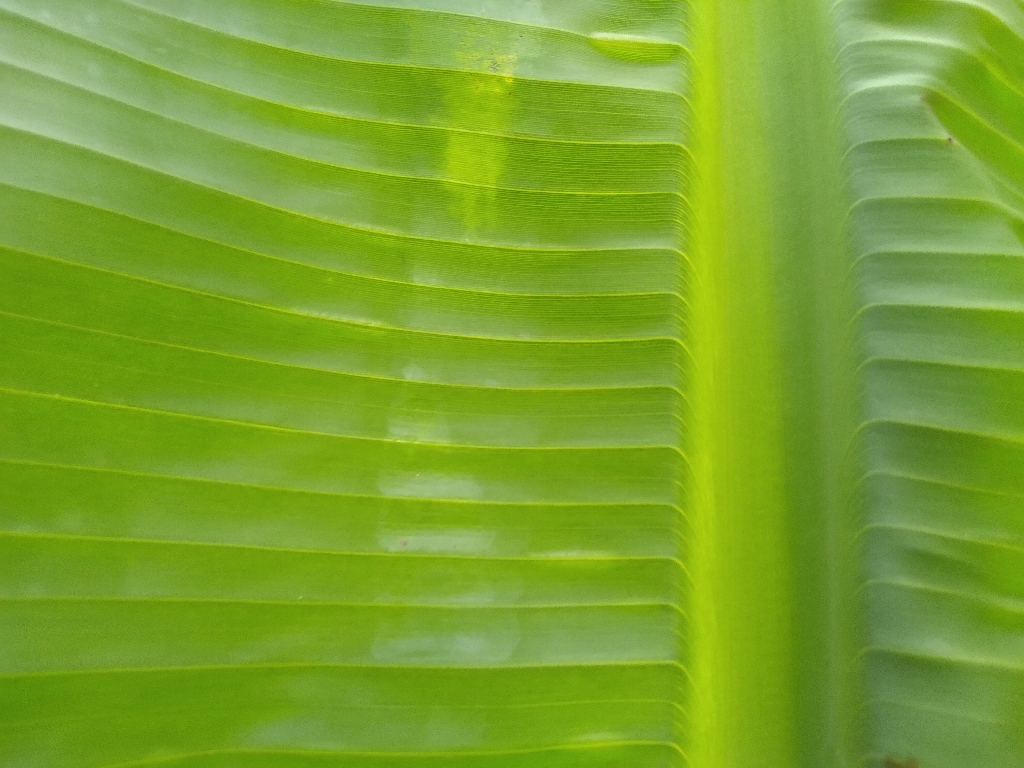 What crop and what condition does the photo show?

banana, healthy
